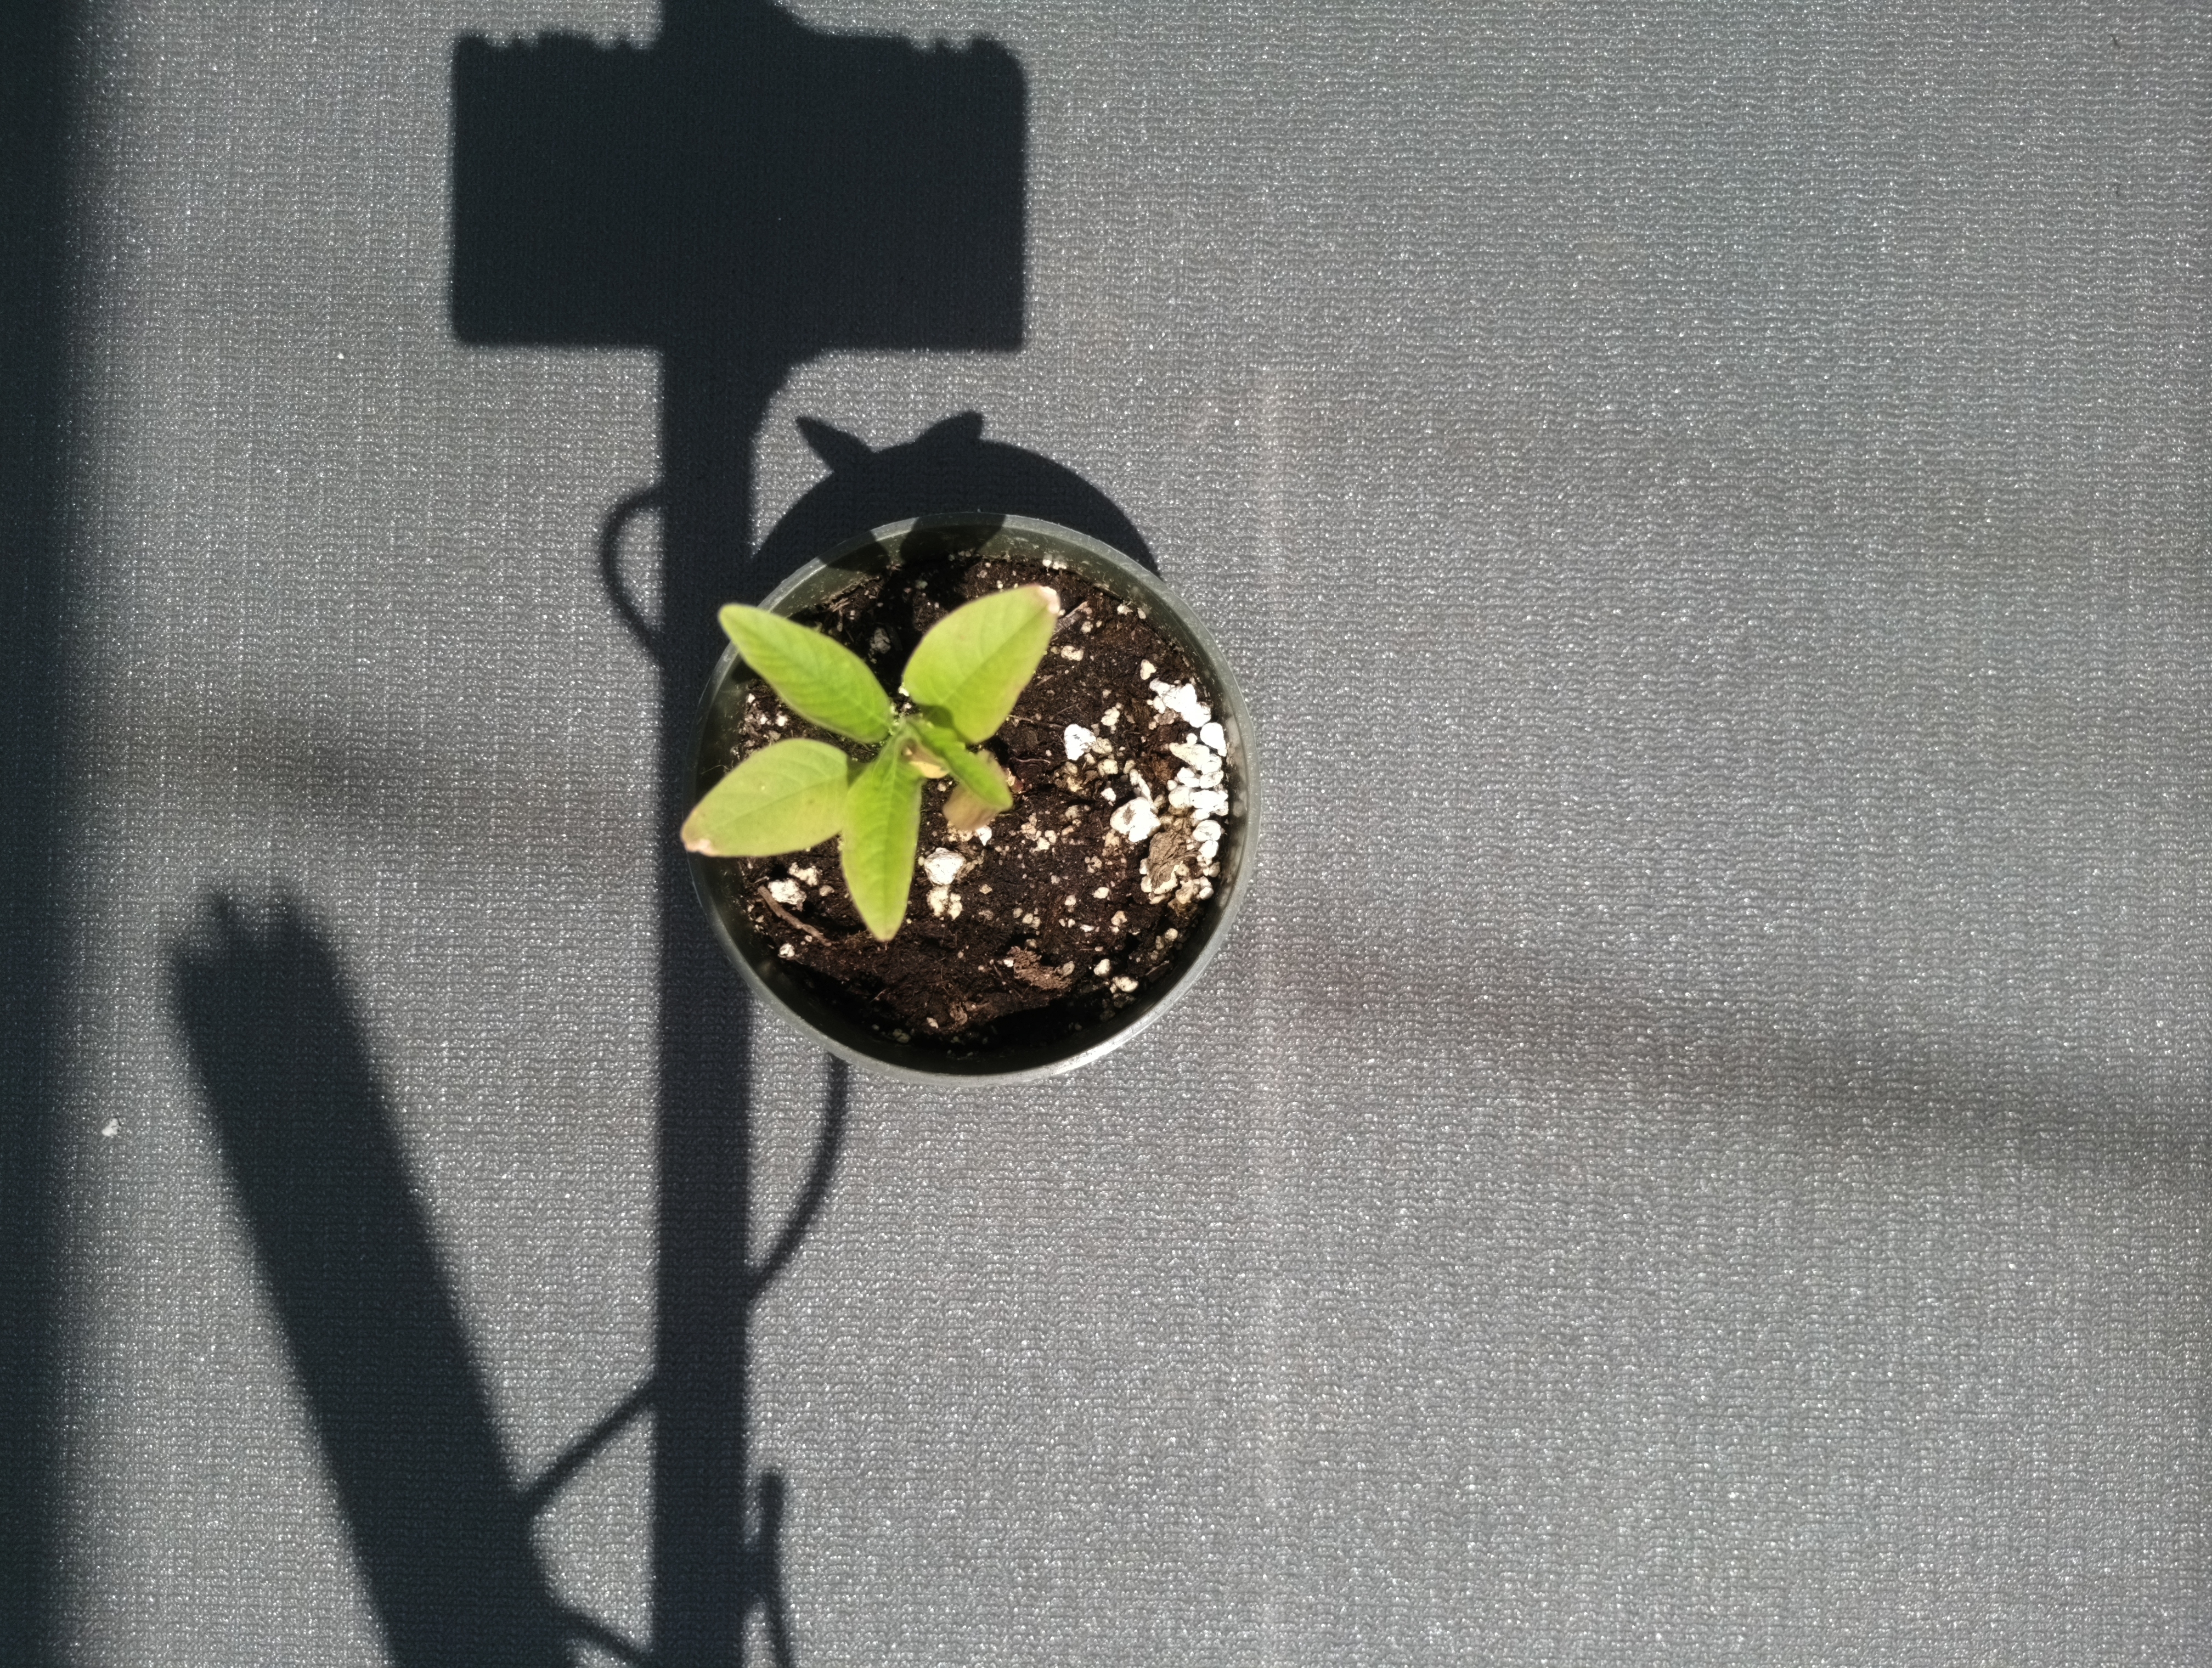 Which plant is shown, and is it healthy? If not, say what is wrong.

waterhemp, chlorosis only
